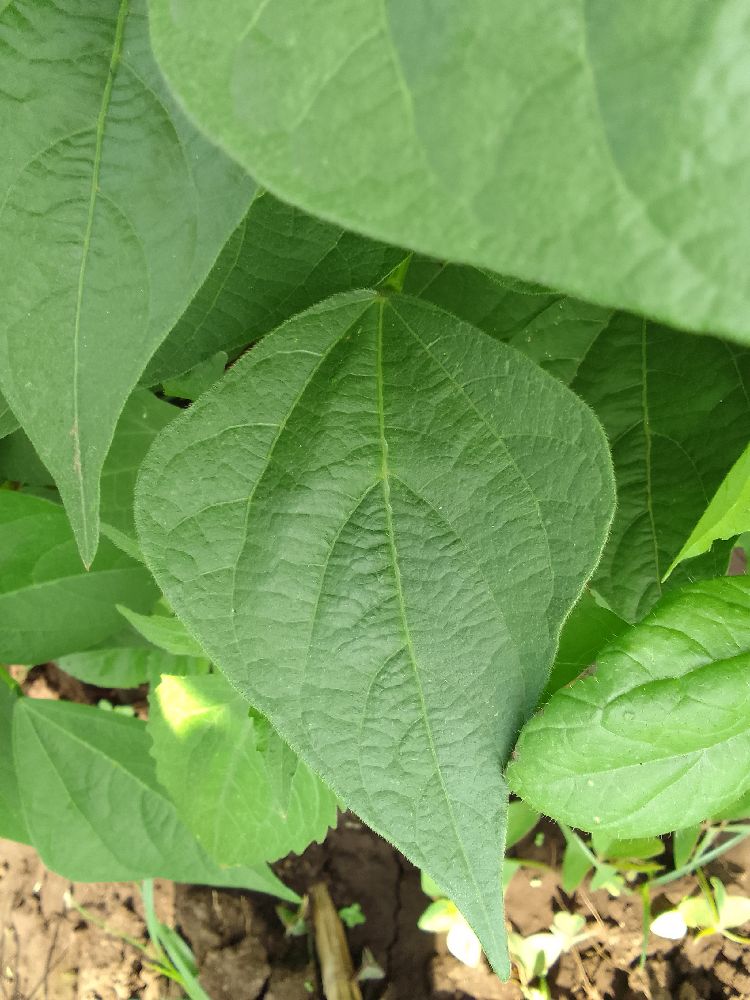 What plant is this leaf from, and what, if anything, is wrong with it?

common bean, healthy
